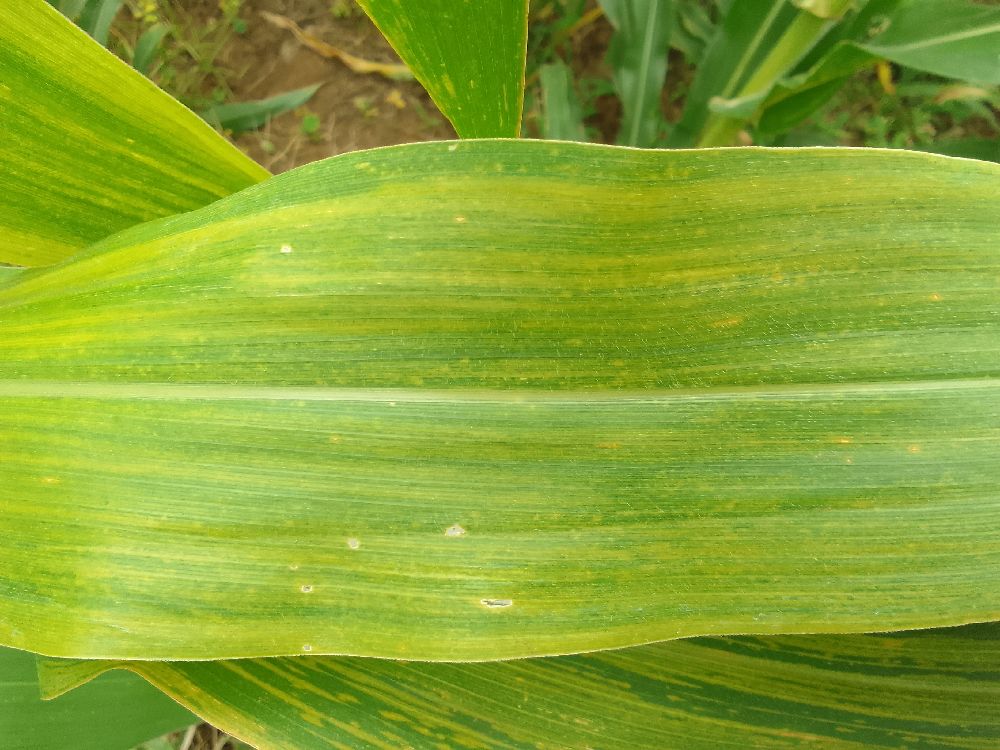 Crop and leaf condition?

maize, maize lethal necrosis
